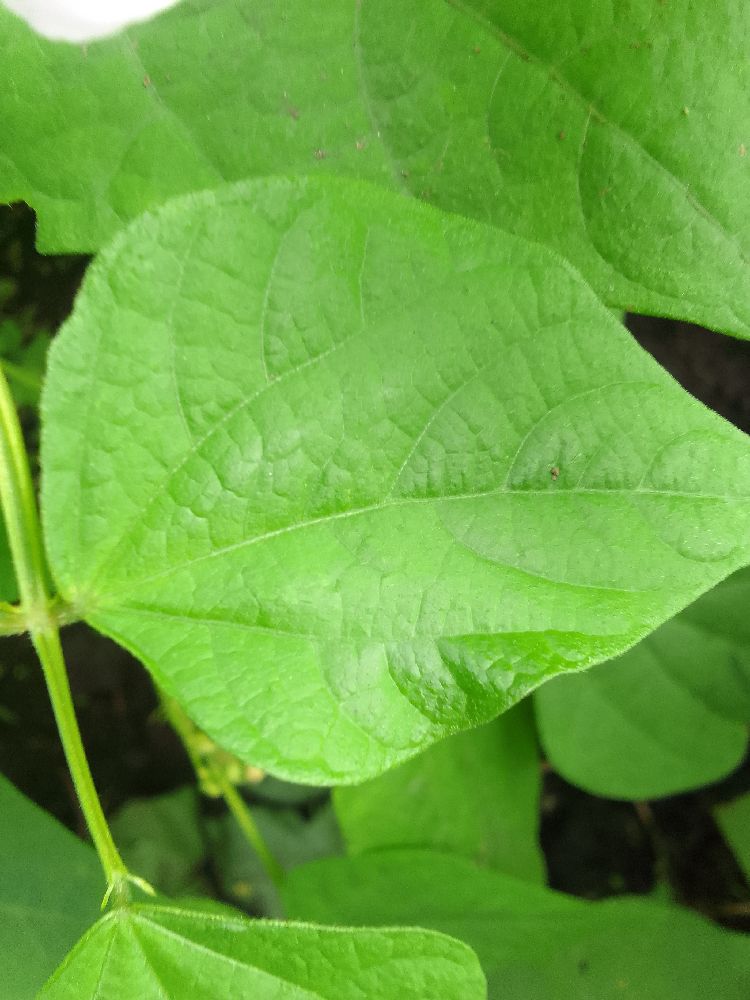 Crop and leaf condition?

common bean, healthy
